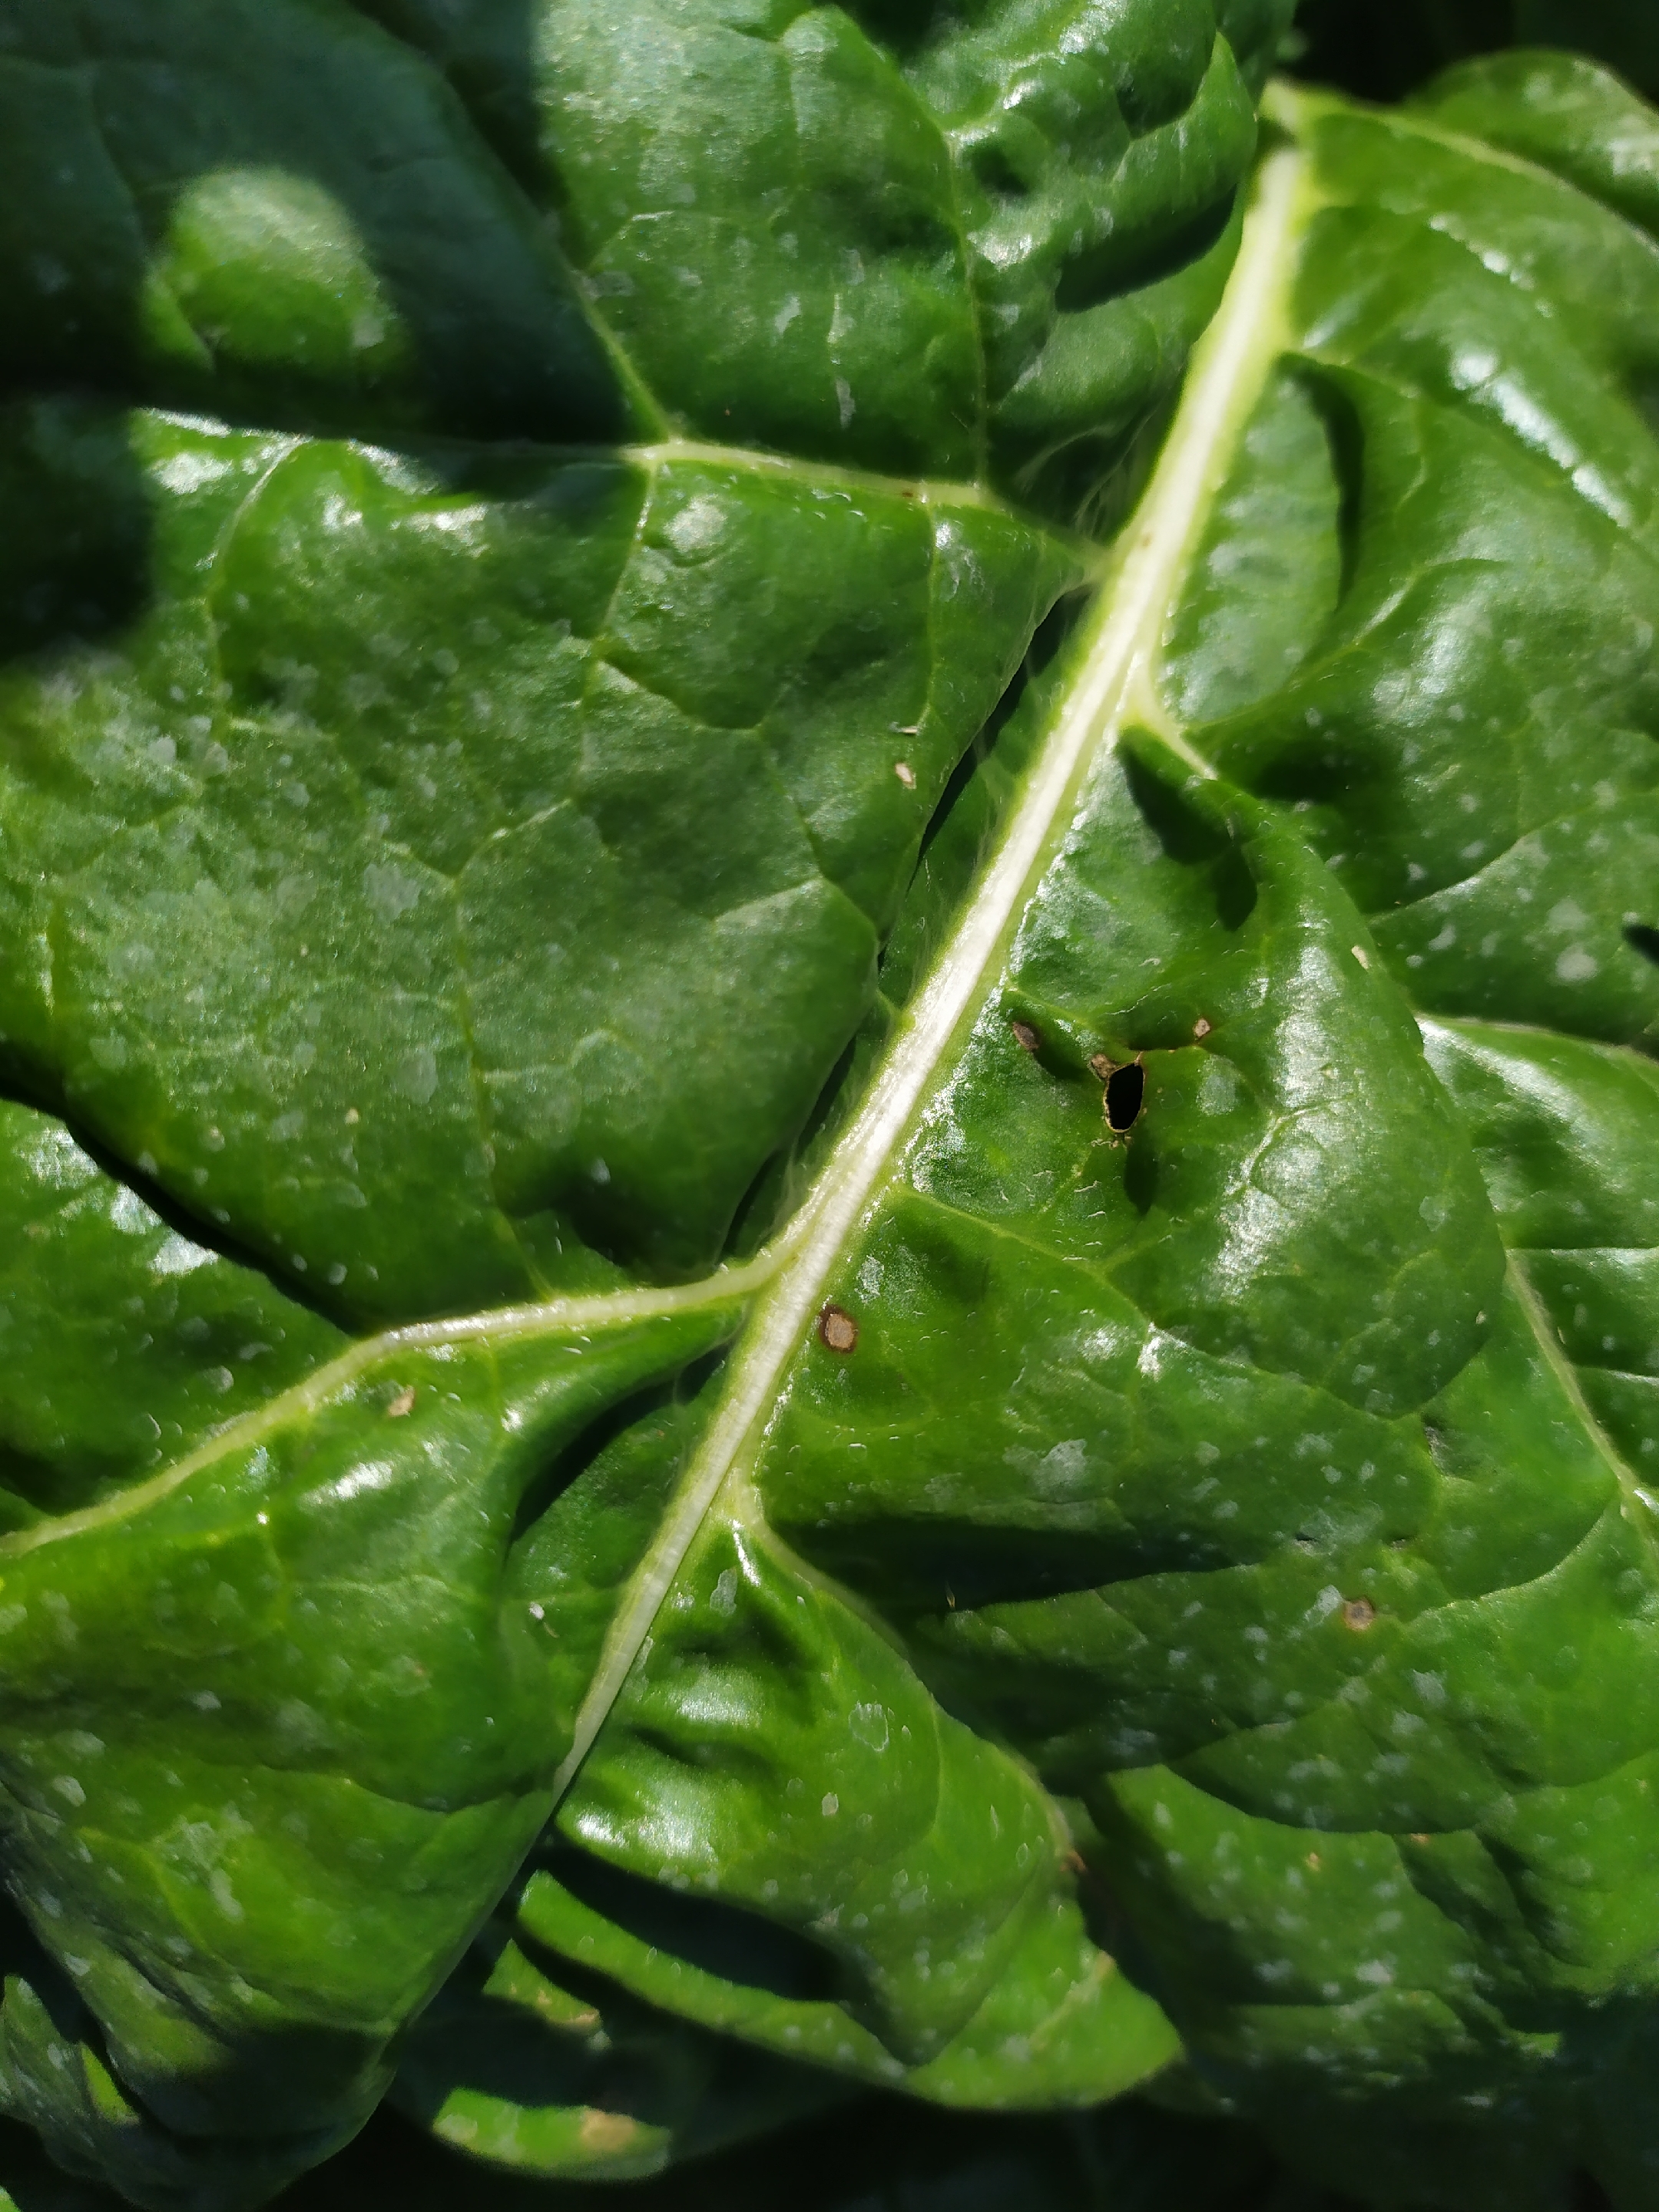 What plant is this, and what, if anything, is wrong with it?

beet, cercospora
